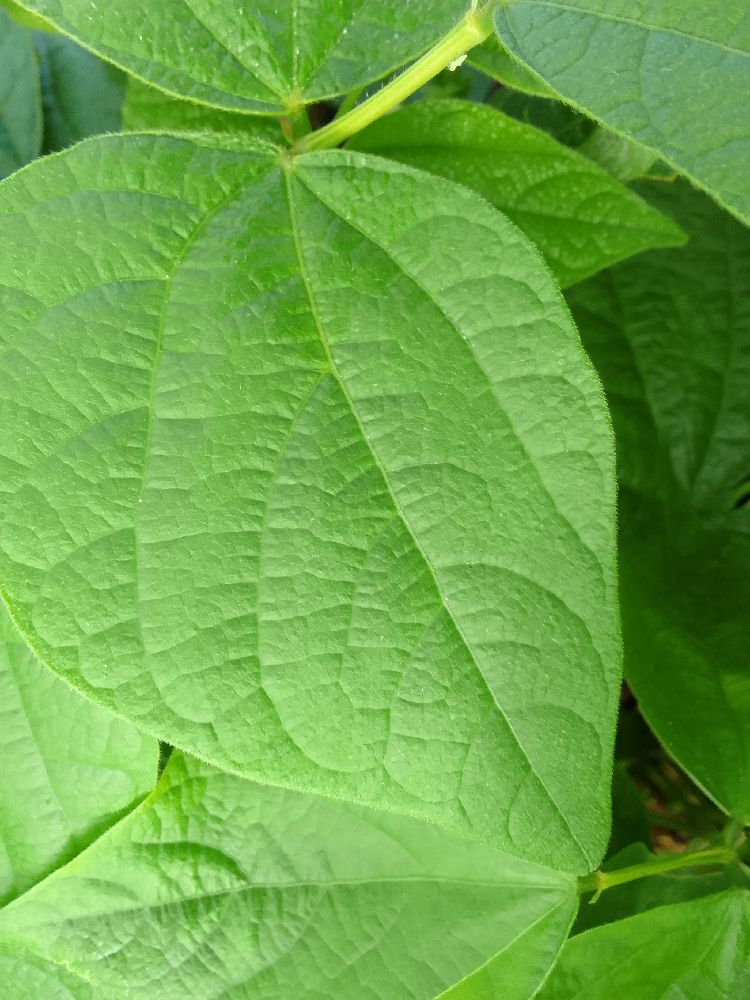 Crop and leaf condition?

common bean, healthy
